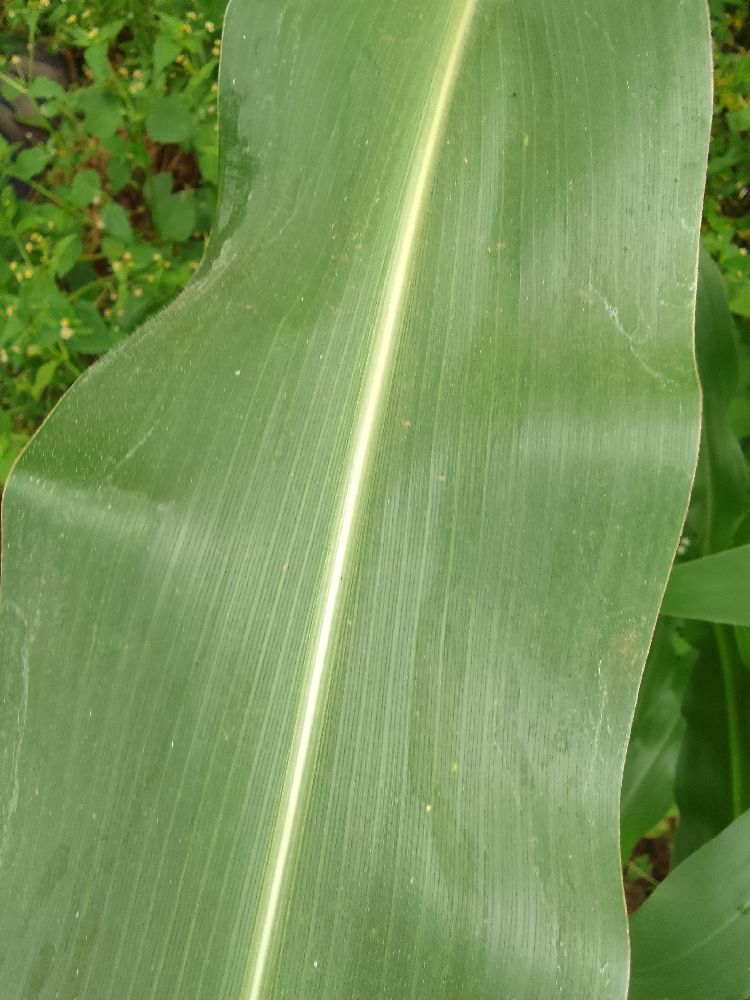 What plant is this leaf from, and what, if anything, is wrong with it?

maize, healthy
